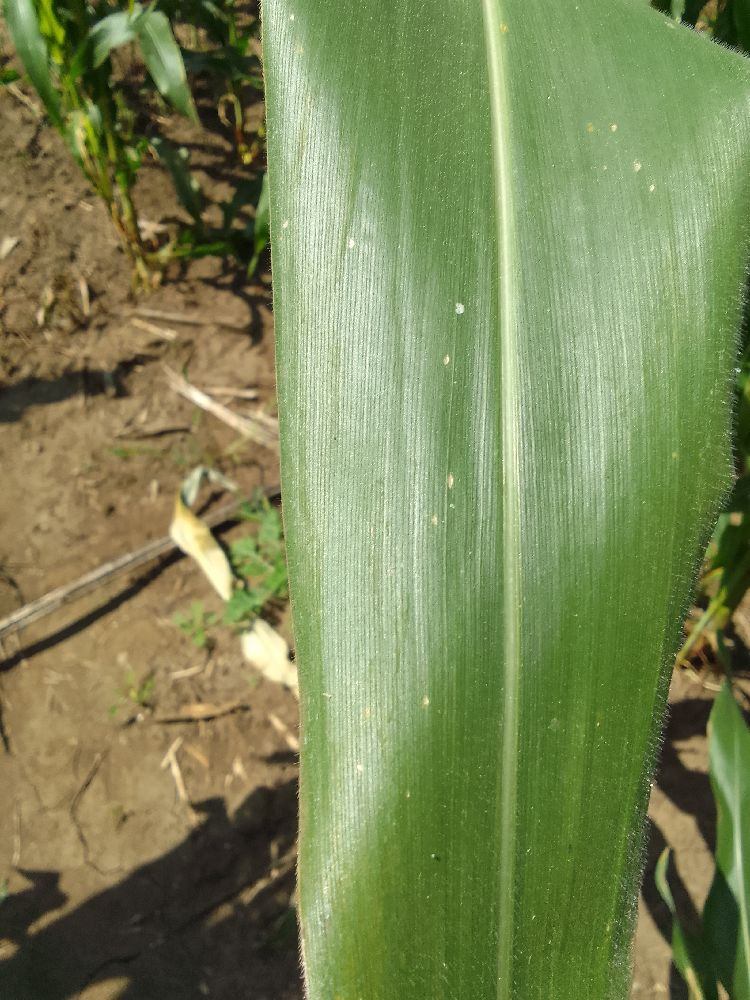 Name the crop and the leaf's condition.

maize, healthy
